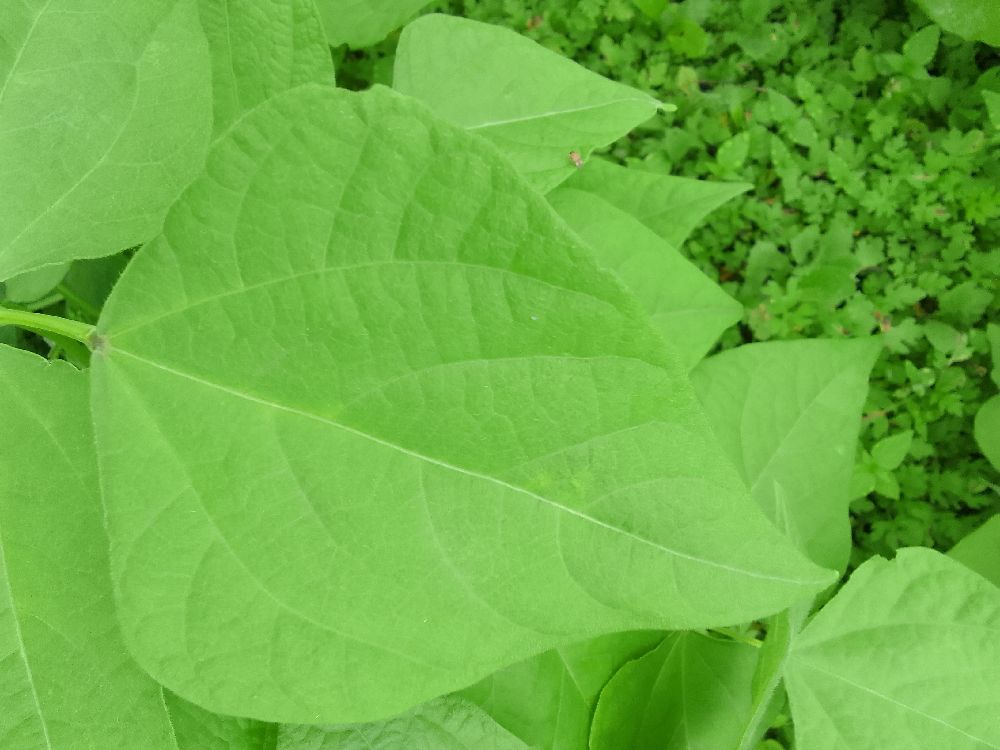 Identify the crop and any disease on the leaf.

common bean, healthy
